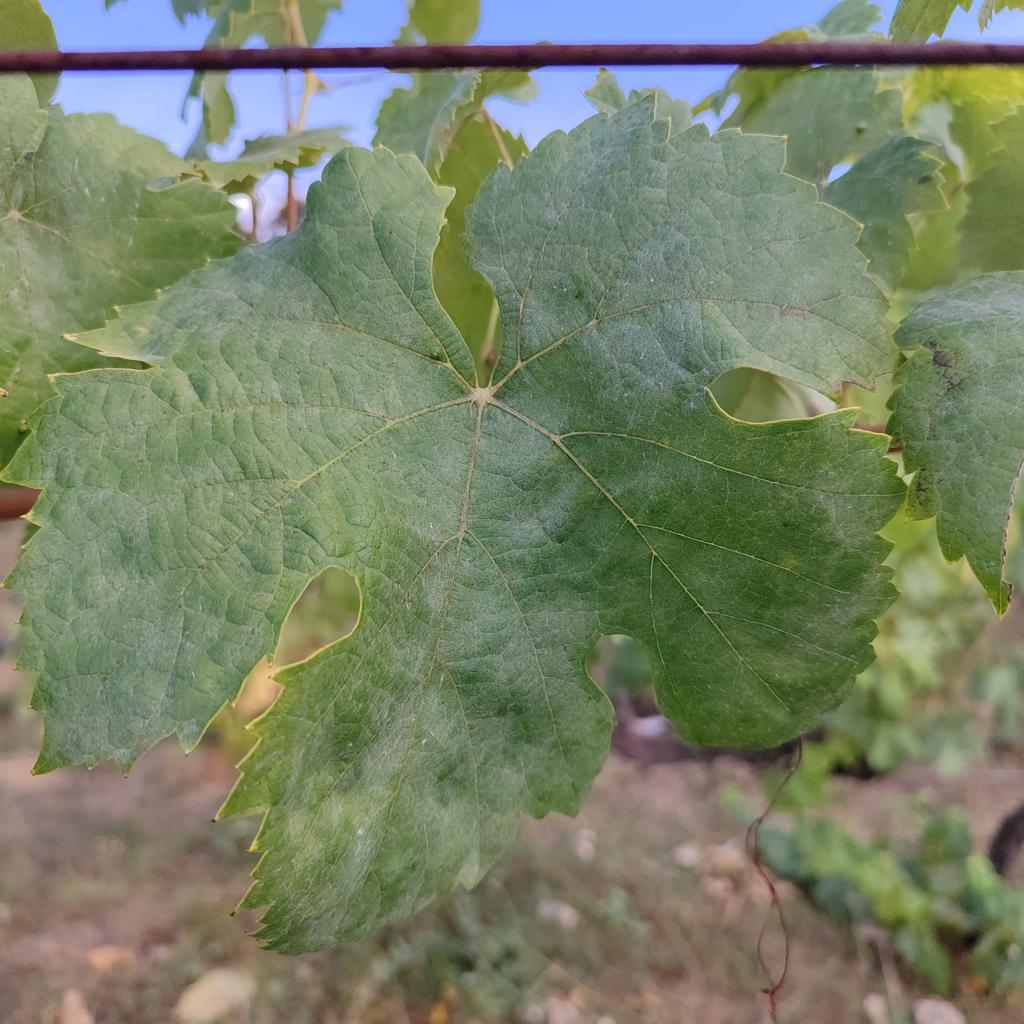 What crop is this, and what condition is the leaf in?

grapevine, powdery mildew
